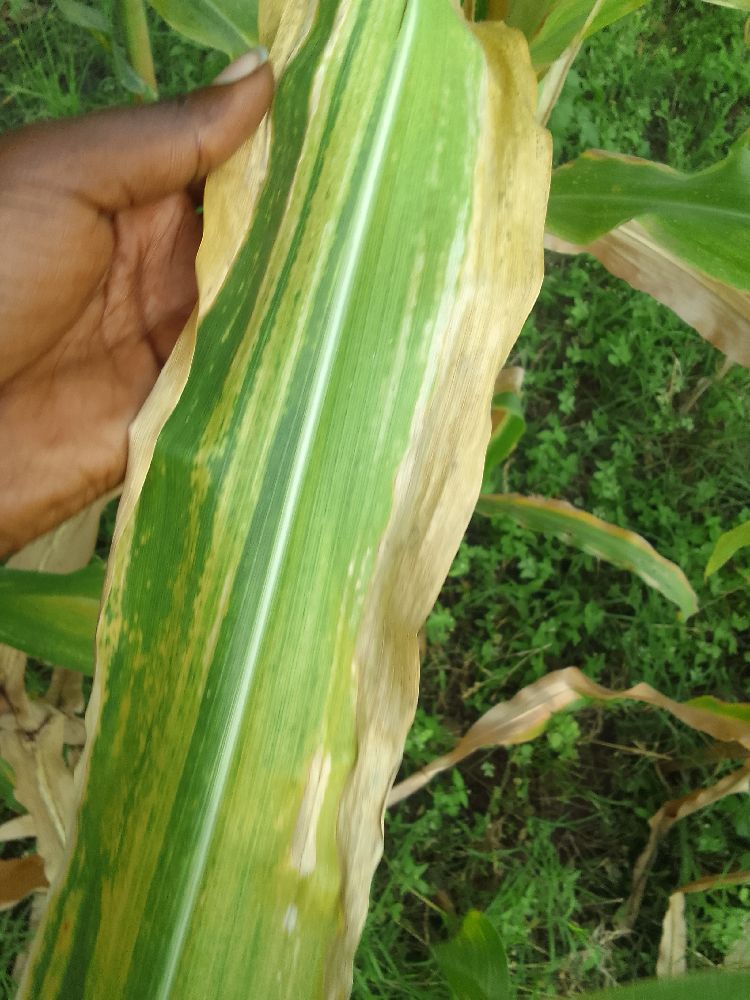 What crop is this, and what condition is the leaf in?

maize, maize lethal necrosis
